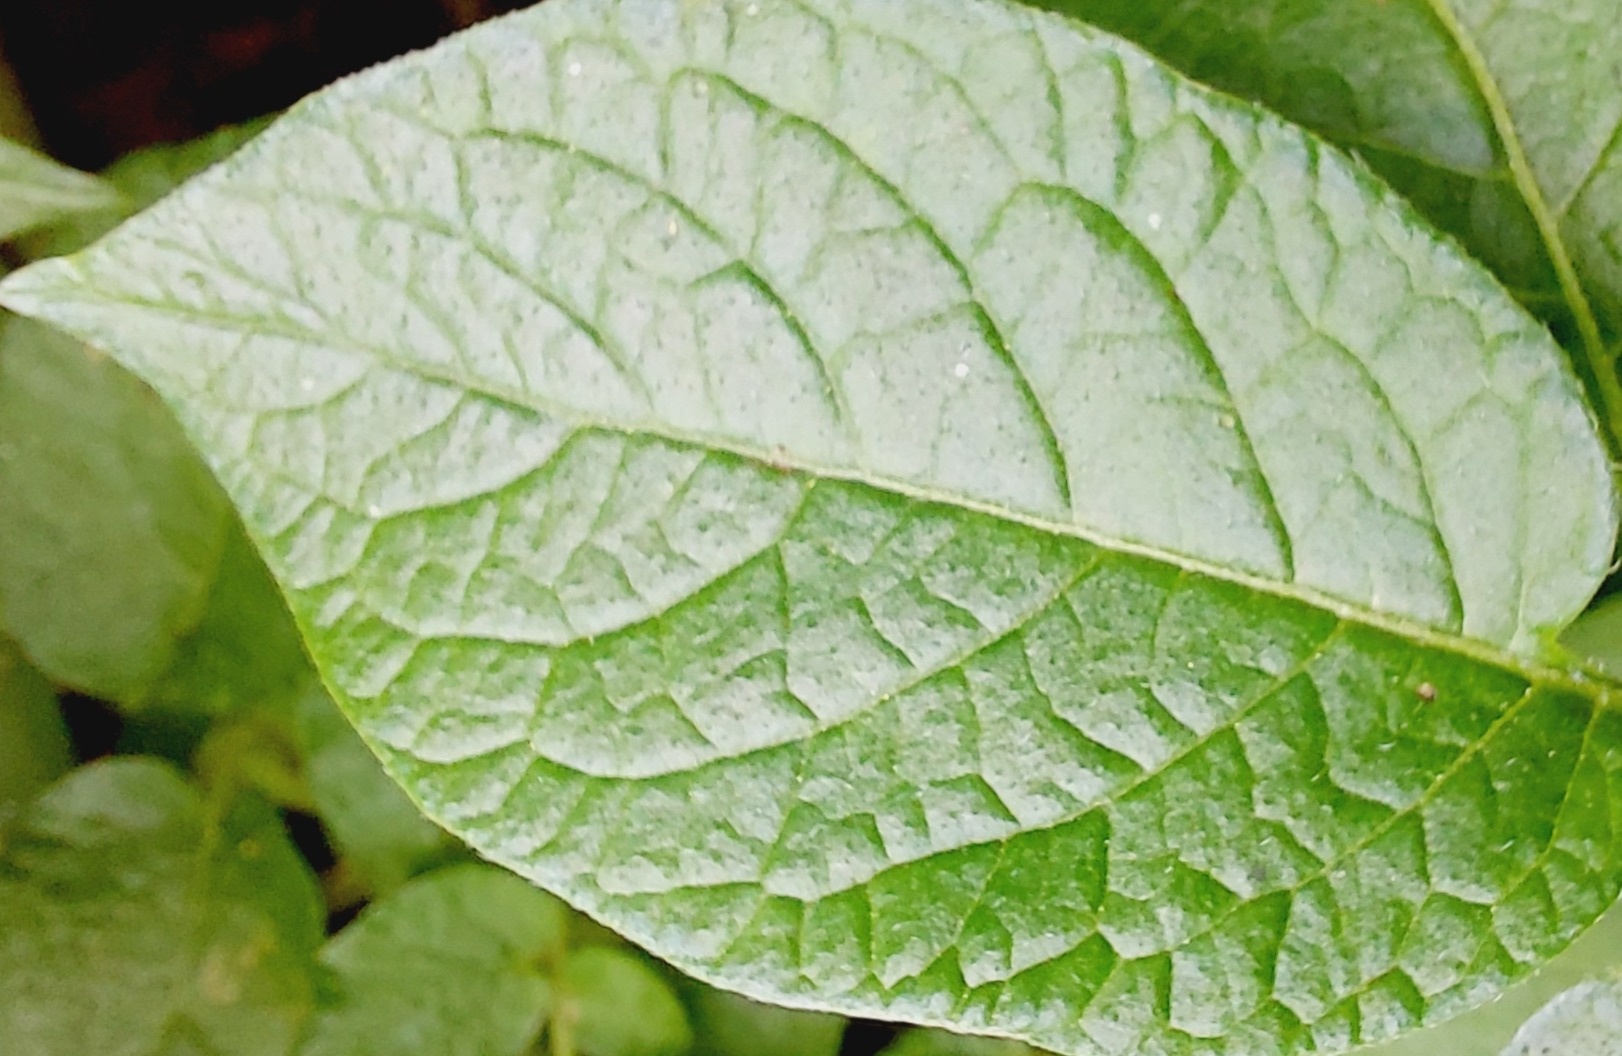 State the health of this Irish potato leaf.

healthy
